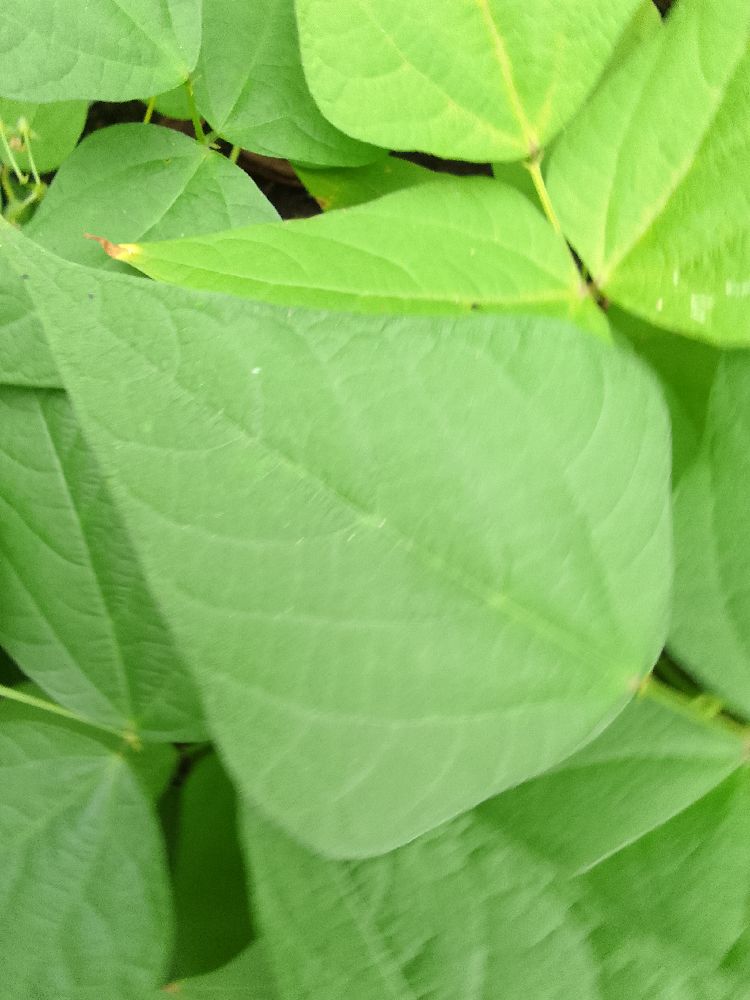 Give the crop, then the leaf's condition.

common bean, healthy
